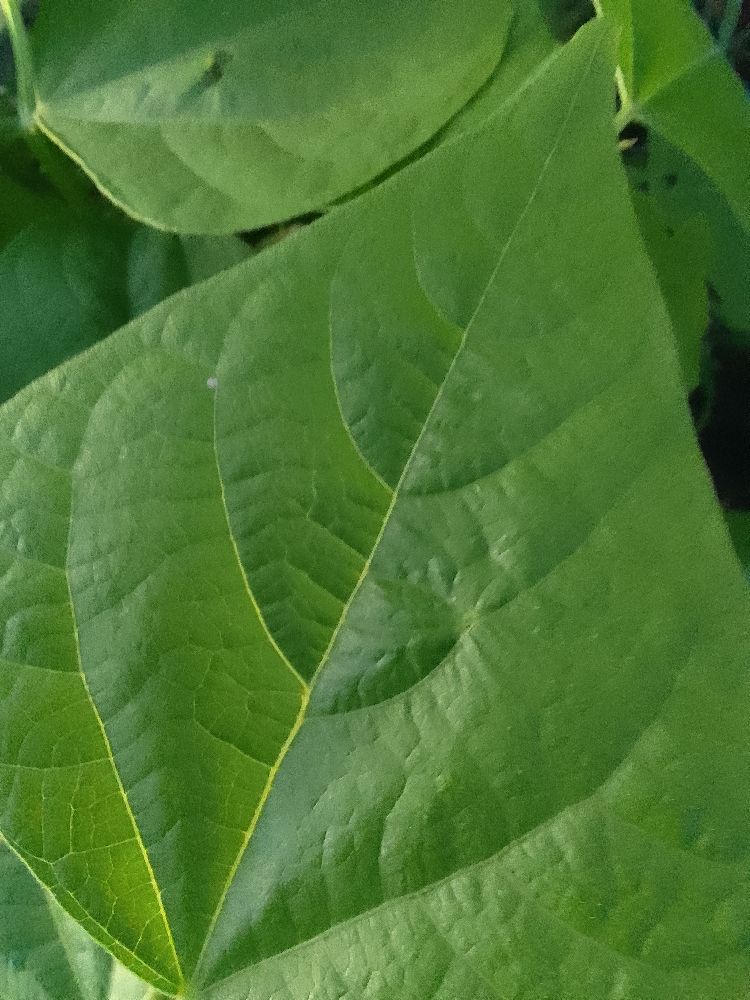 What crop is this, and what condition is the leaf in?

common bean, healthy
